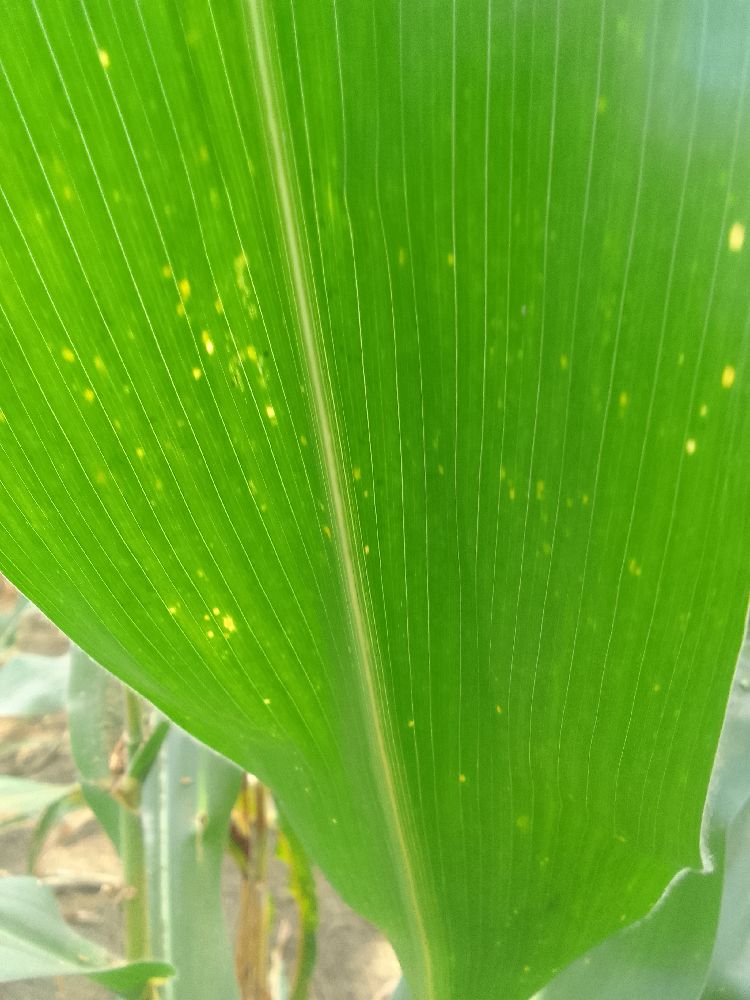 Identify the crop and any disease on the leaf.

maize, healthy
